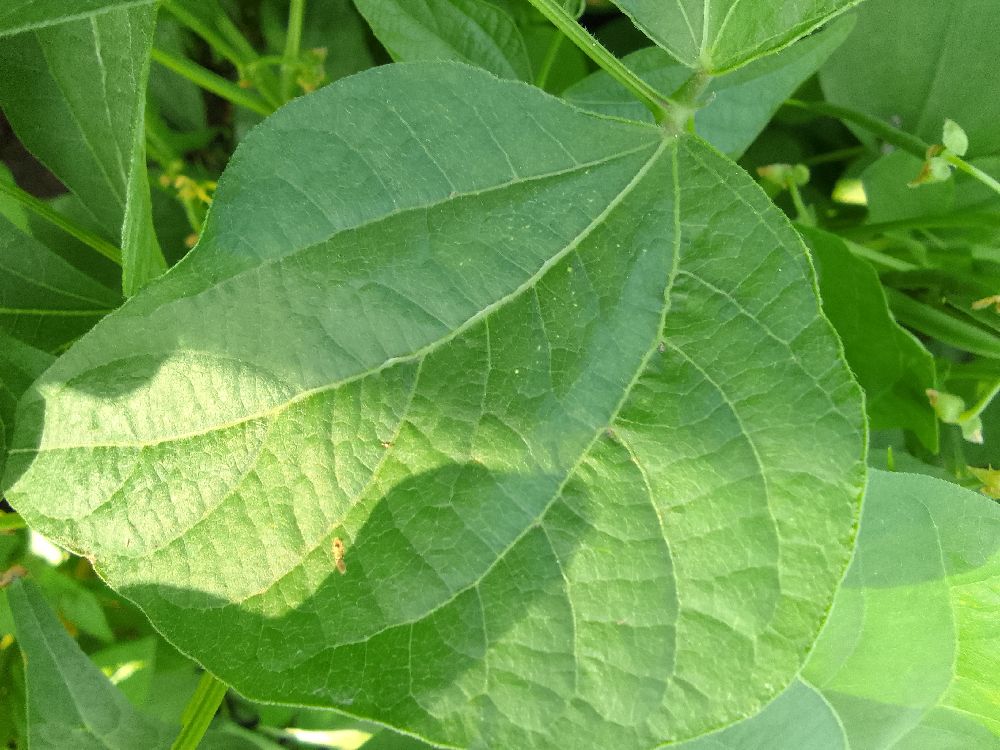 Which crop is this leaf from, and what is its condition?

common bean, healthy
